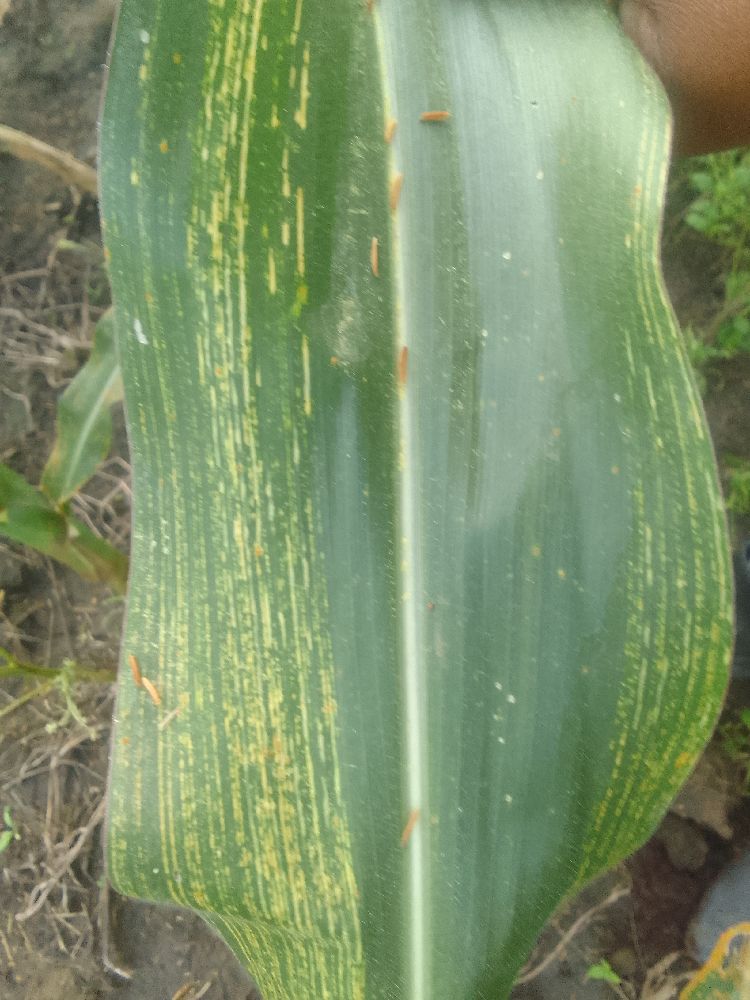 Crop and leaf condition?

maize, maize streak virus
